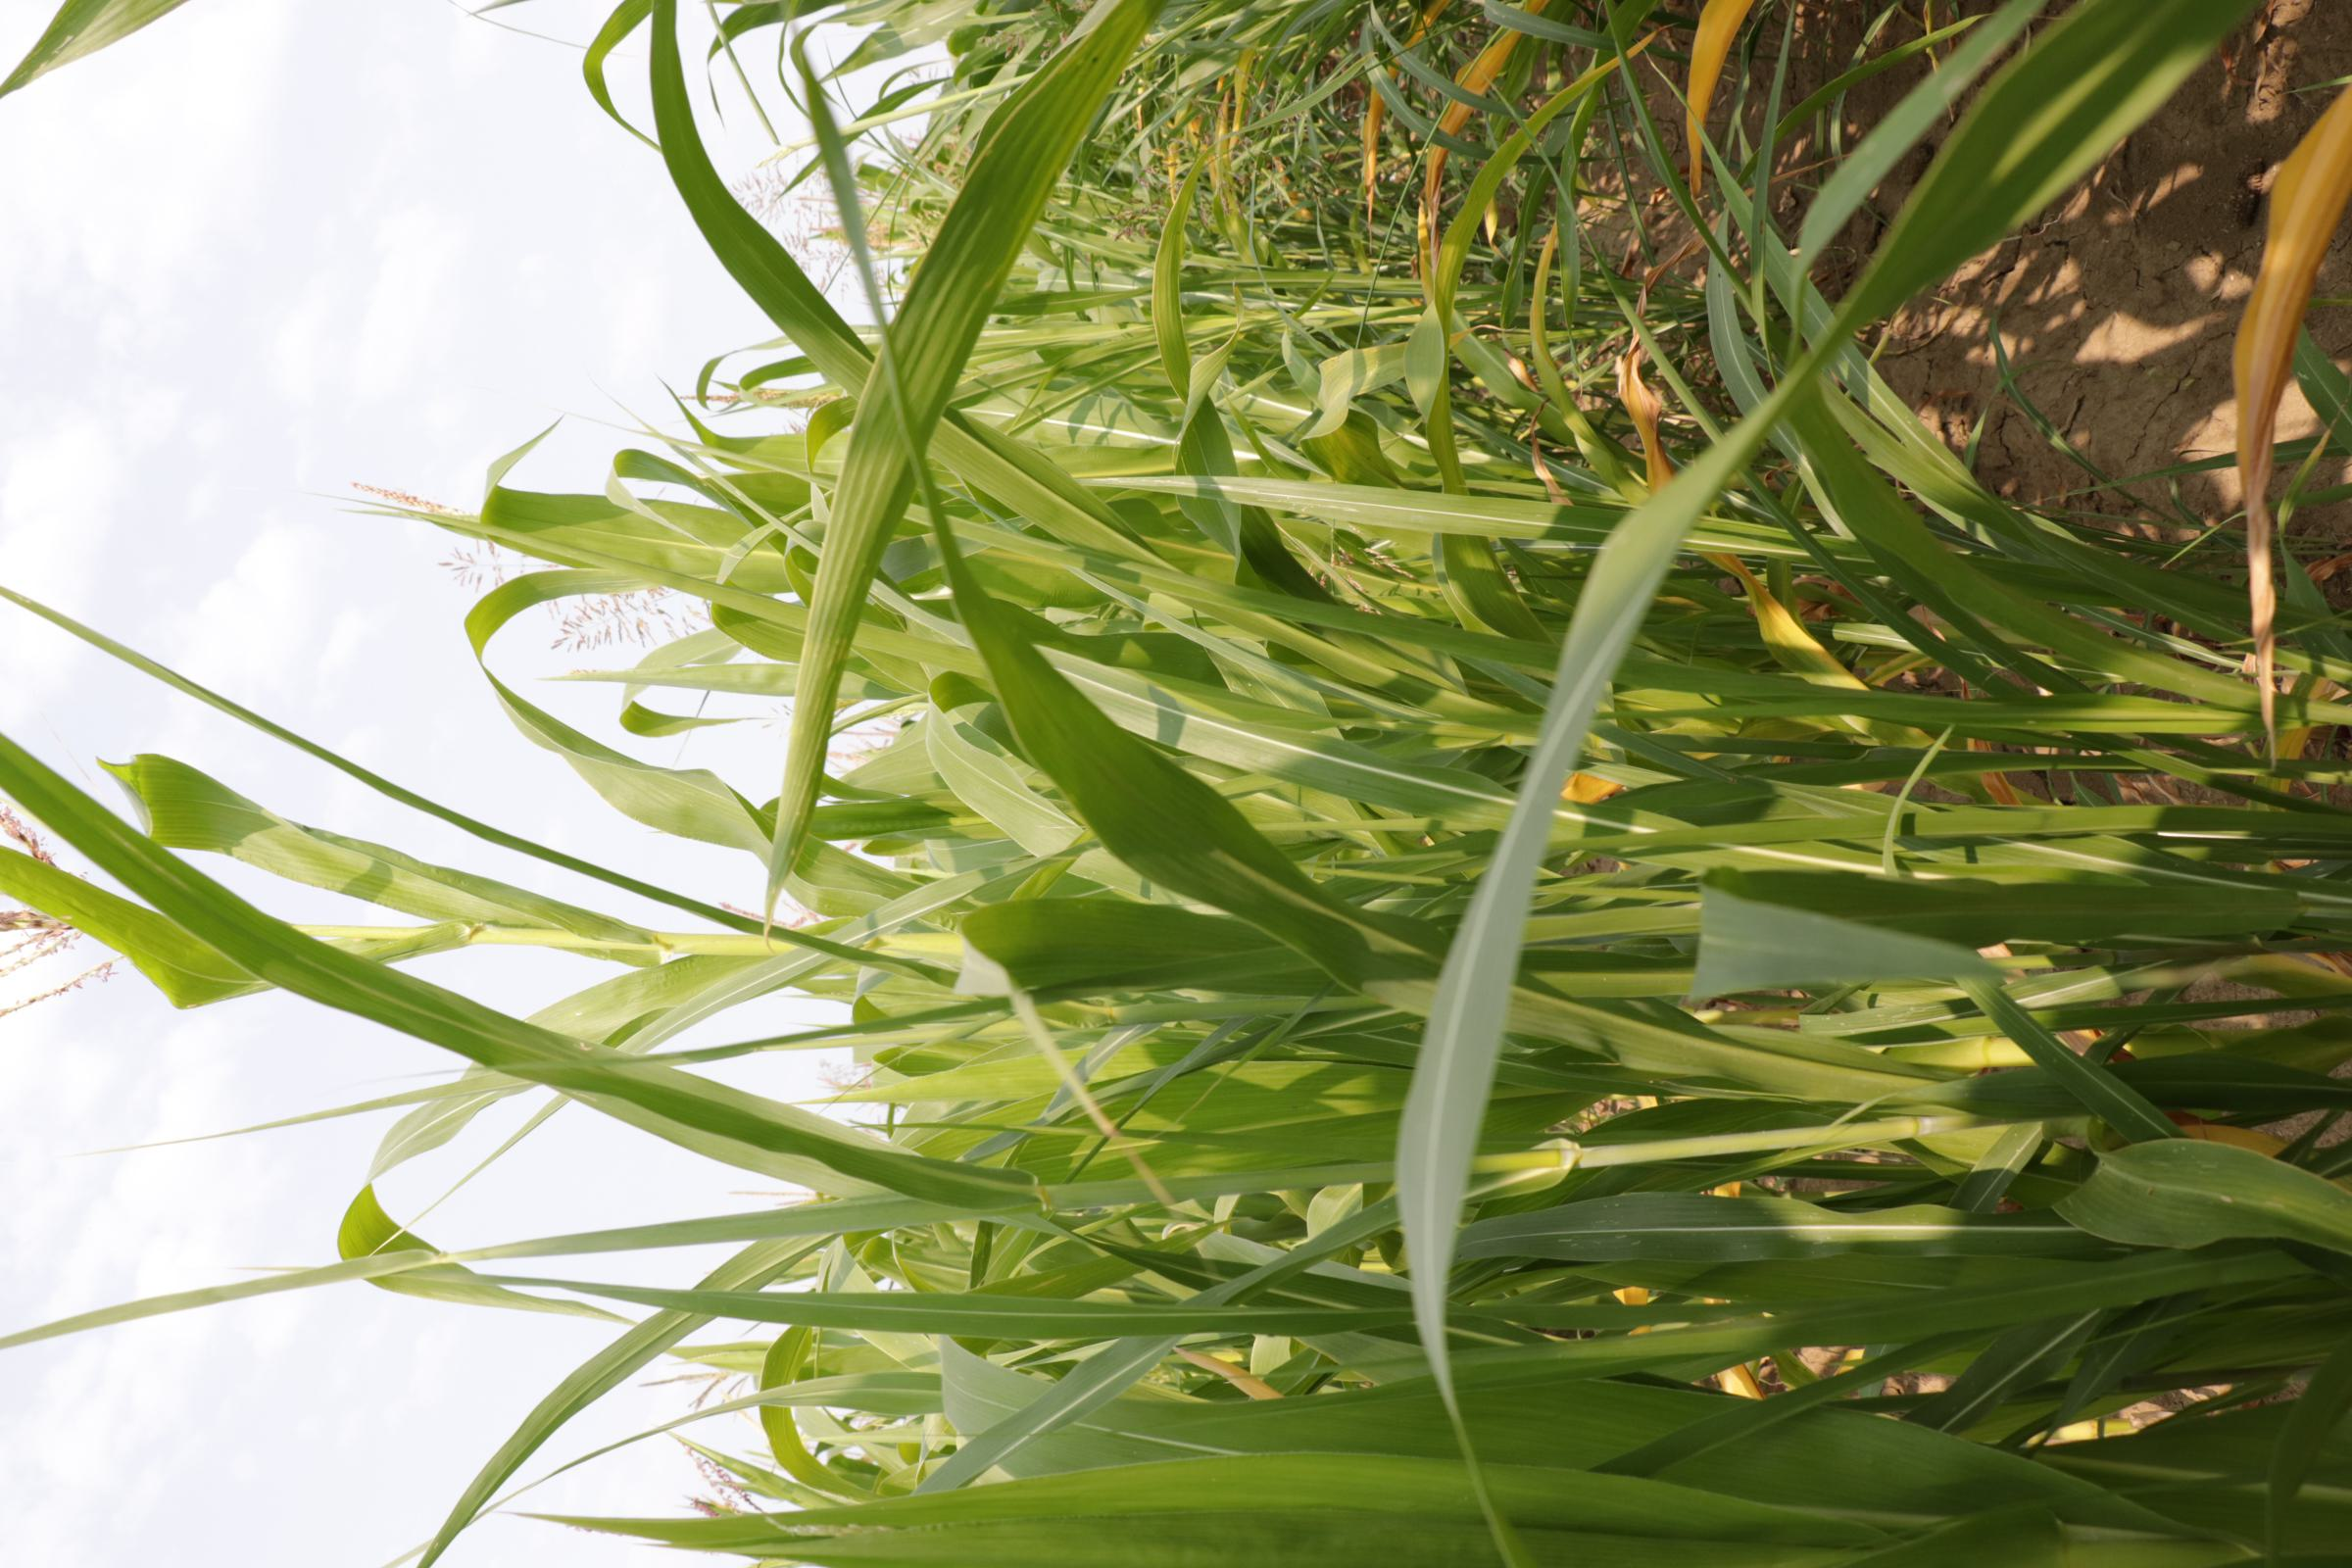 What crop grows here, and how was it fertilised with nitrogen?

maize, full nitrogen fertilisation
